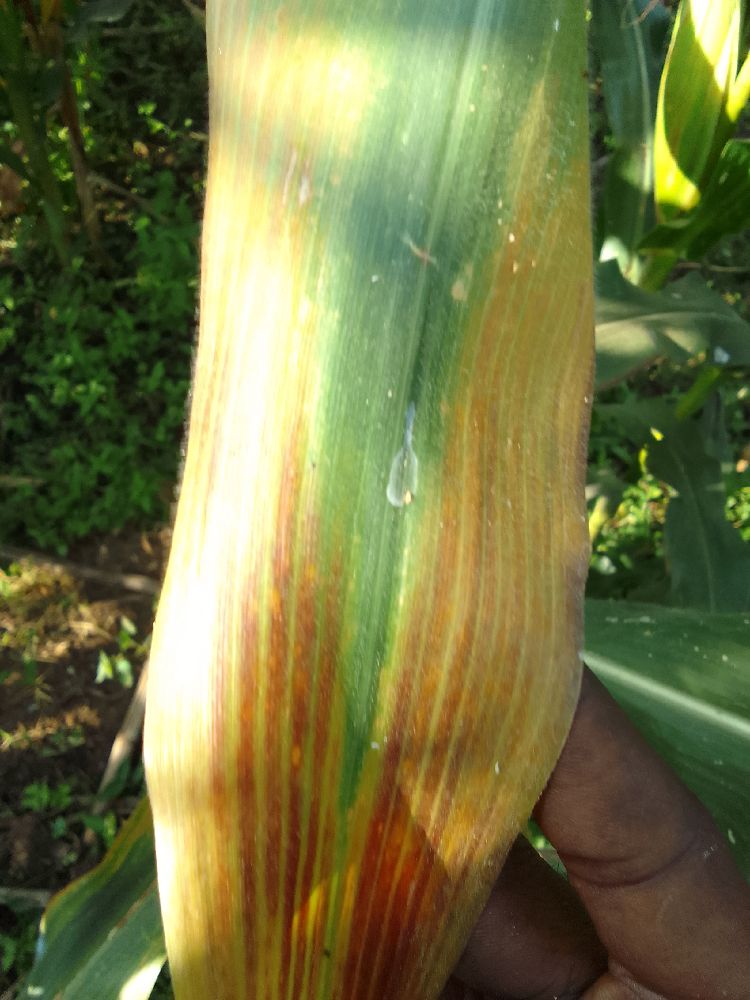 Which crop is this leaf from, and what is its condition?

maize, maize lethal necrosis
